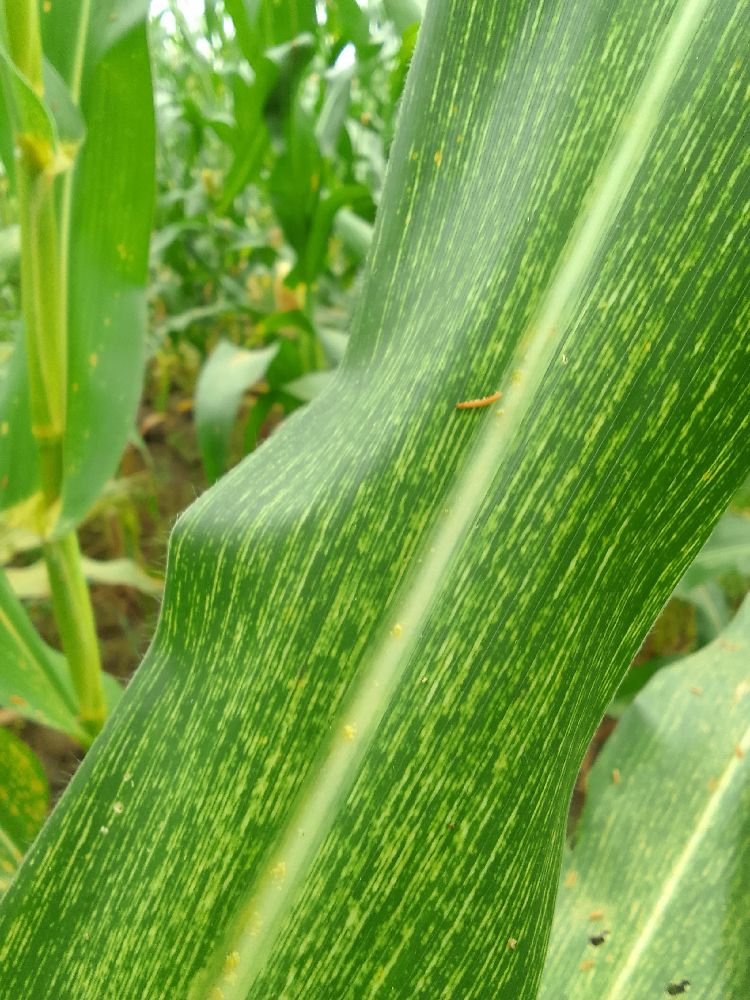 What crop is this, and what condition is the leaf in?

maize, maize streak virus
